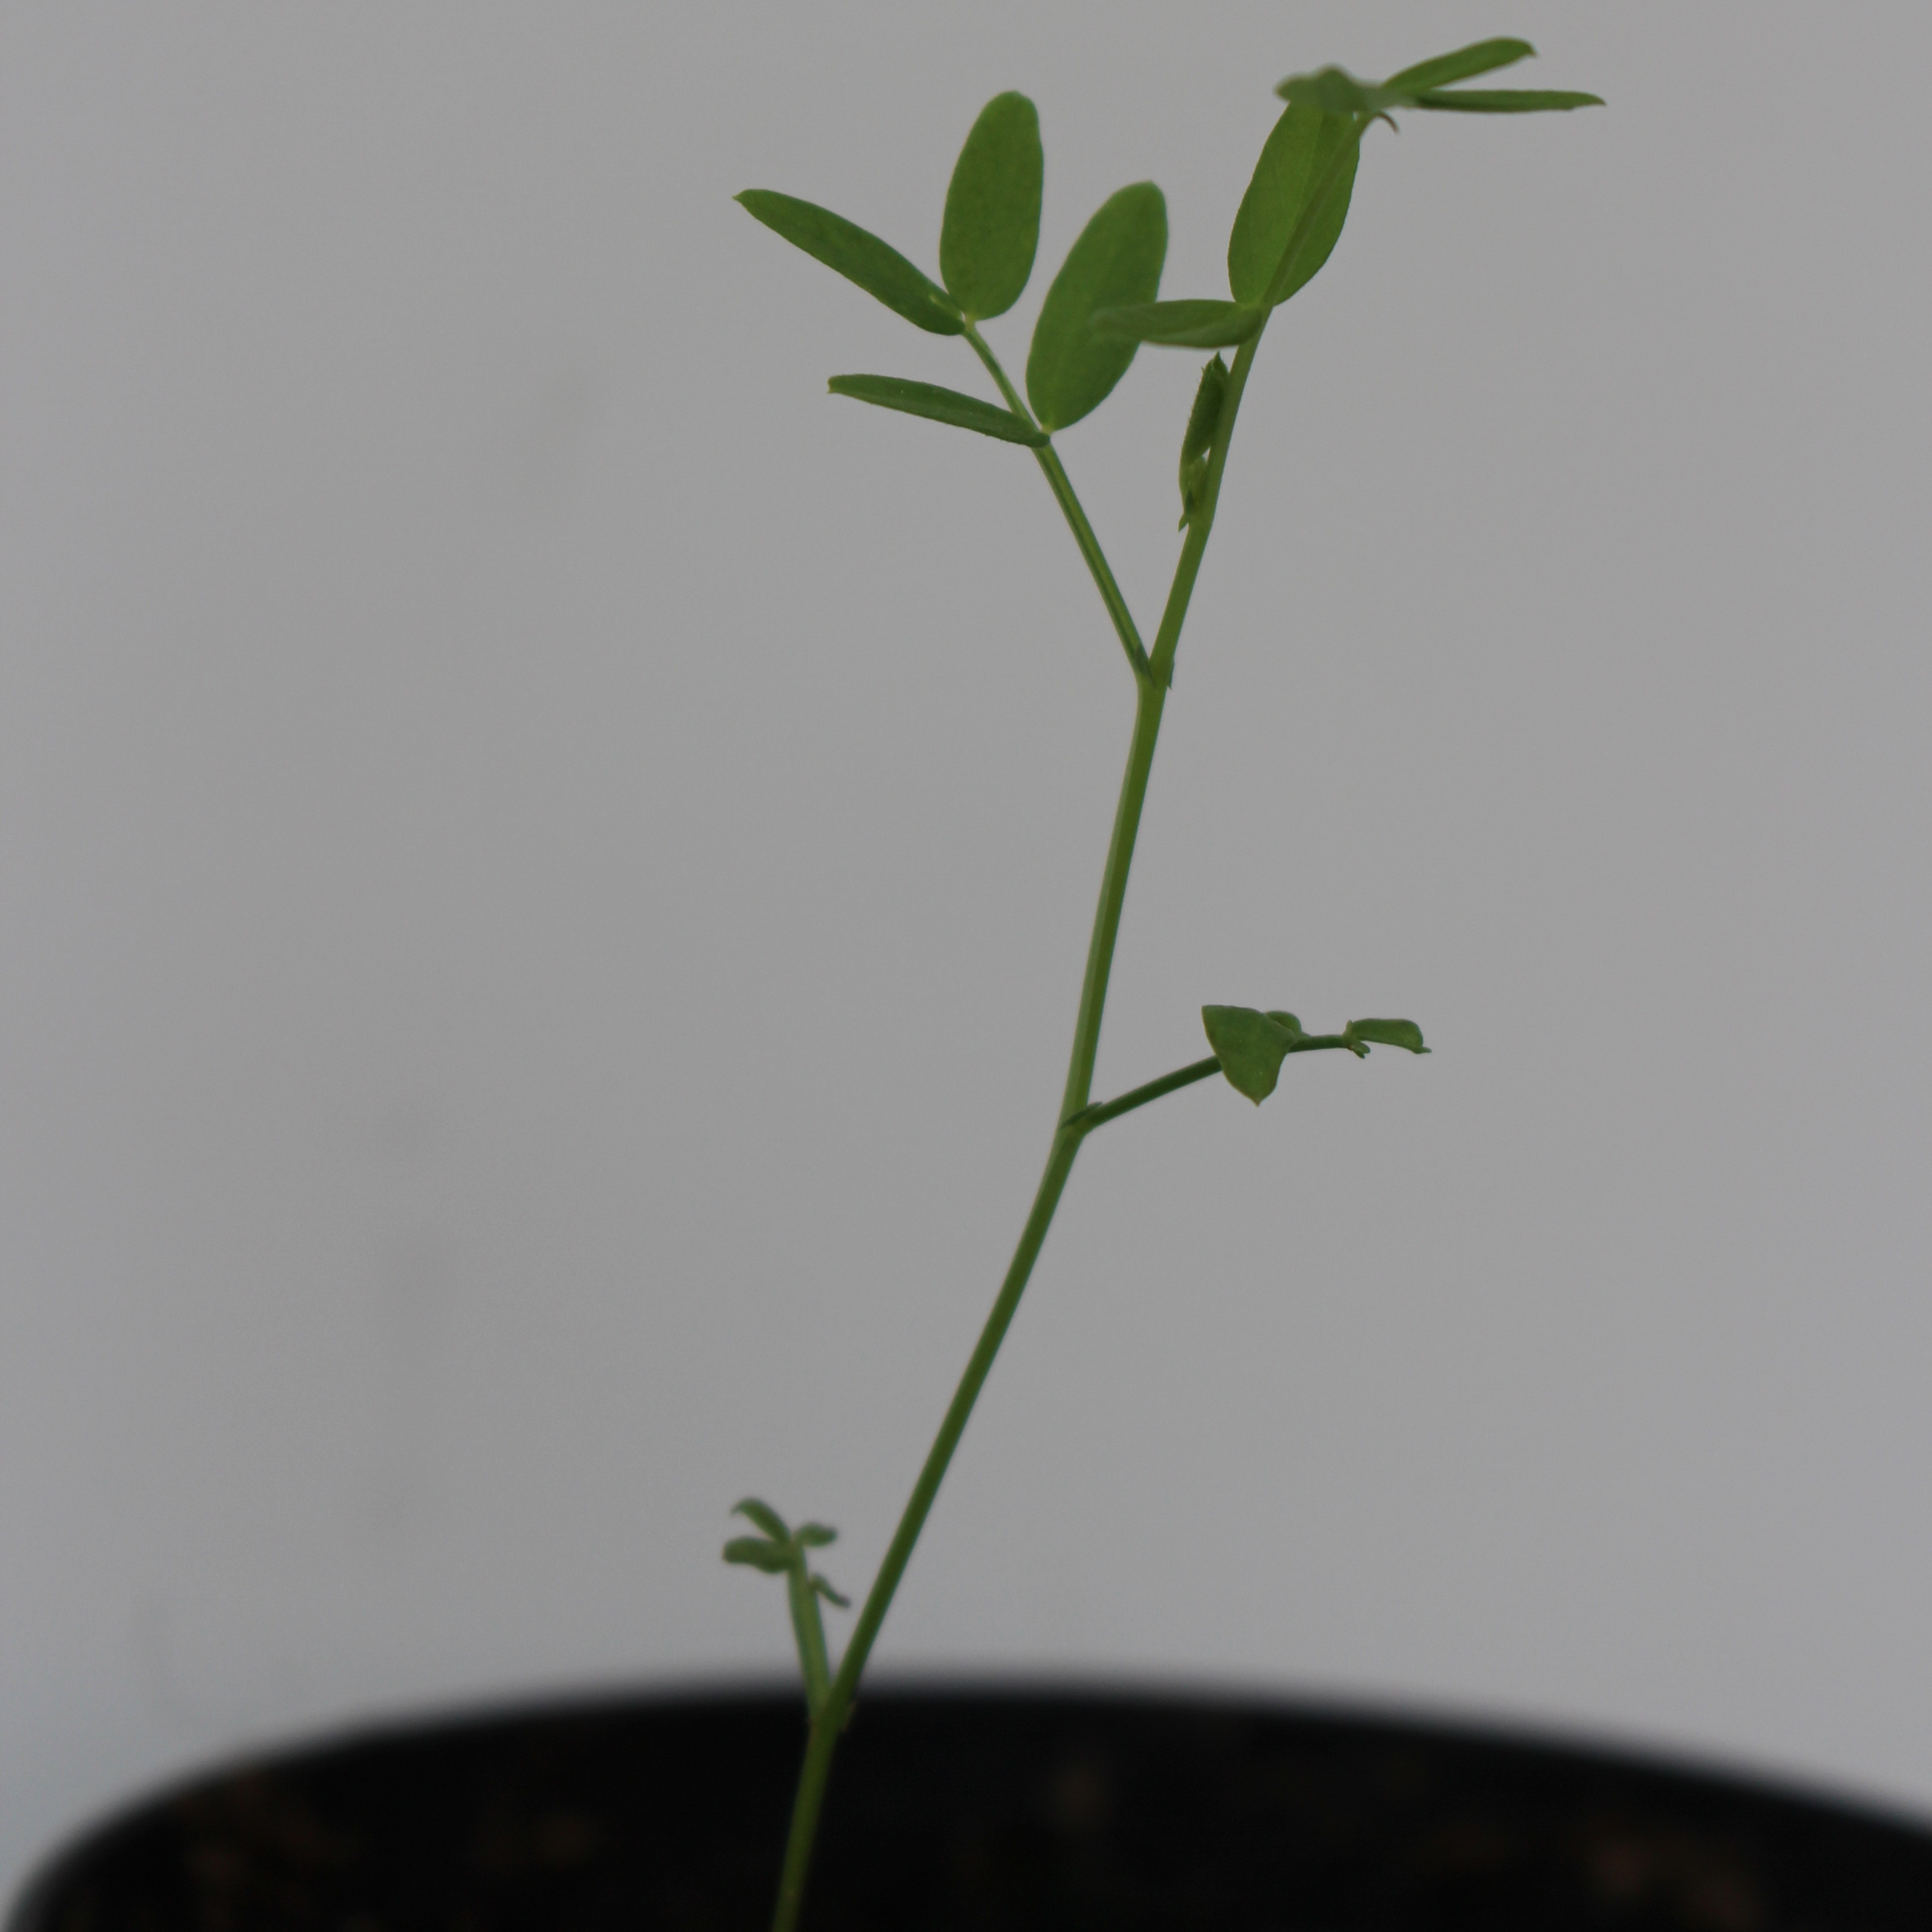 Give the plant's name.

Vicia sativa
